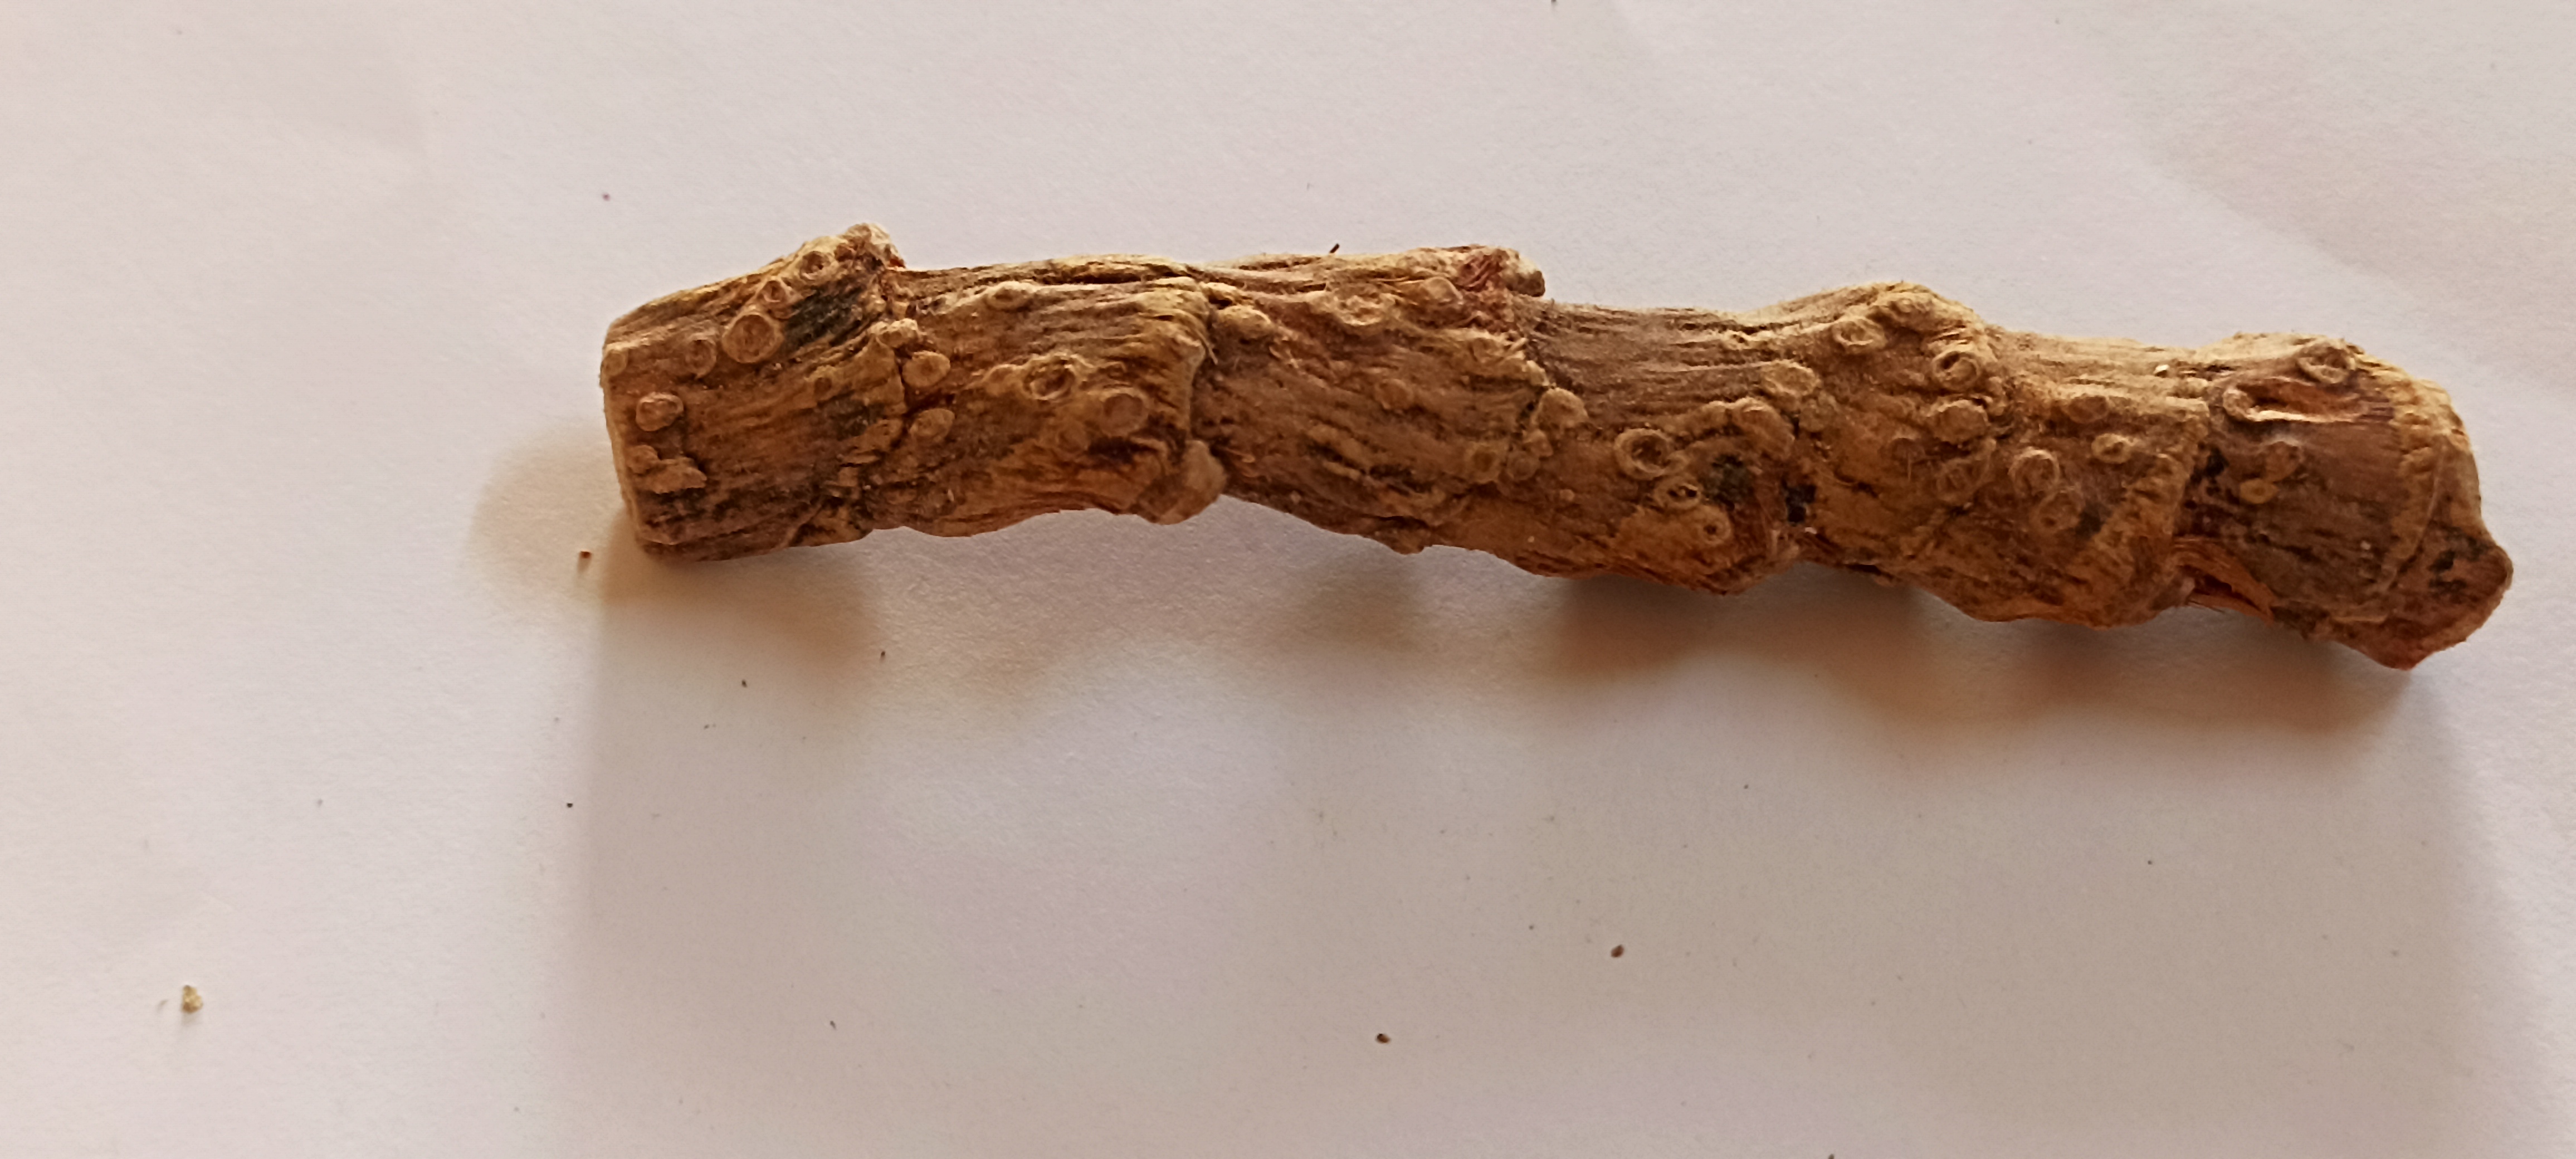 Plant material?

vekhand
